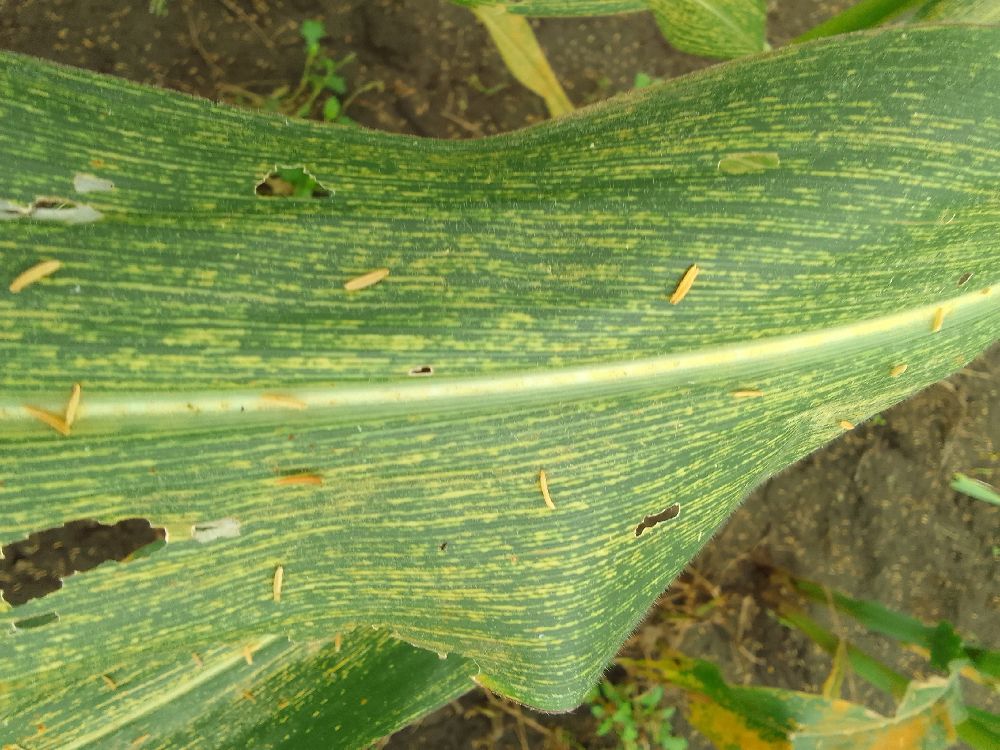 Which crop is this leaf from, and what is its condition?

maize, maize streak virus
